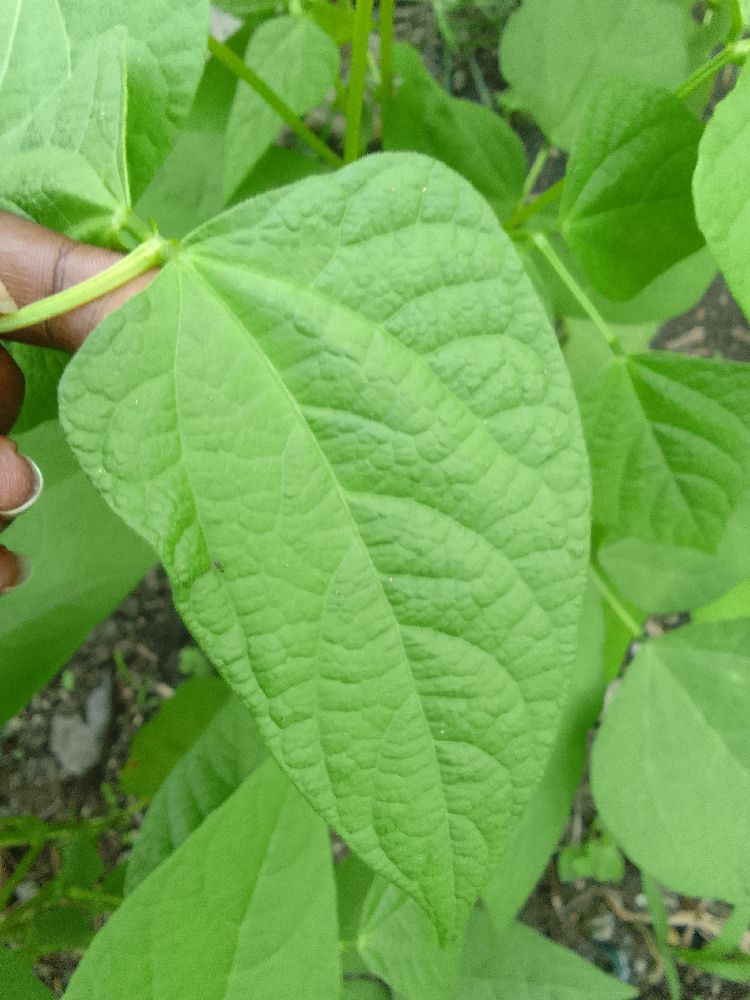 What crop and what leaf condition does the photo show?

common bean, healthy
